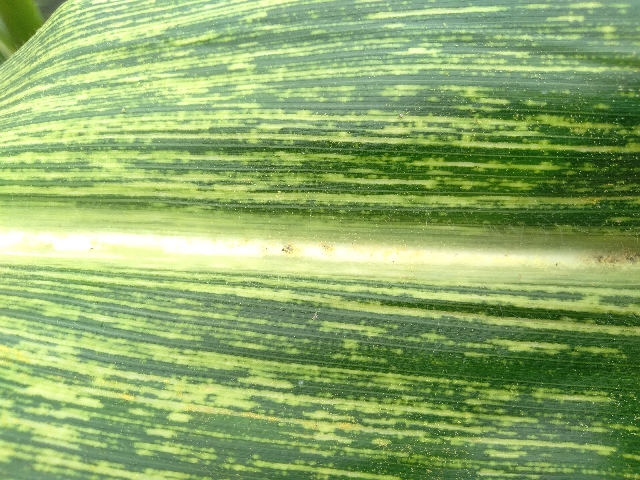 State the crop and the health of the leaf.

maize, maize streak virus
